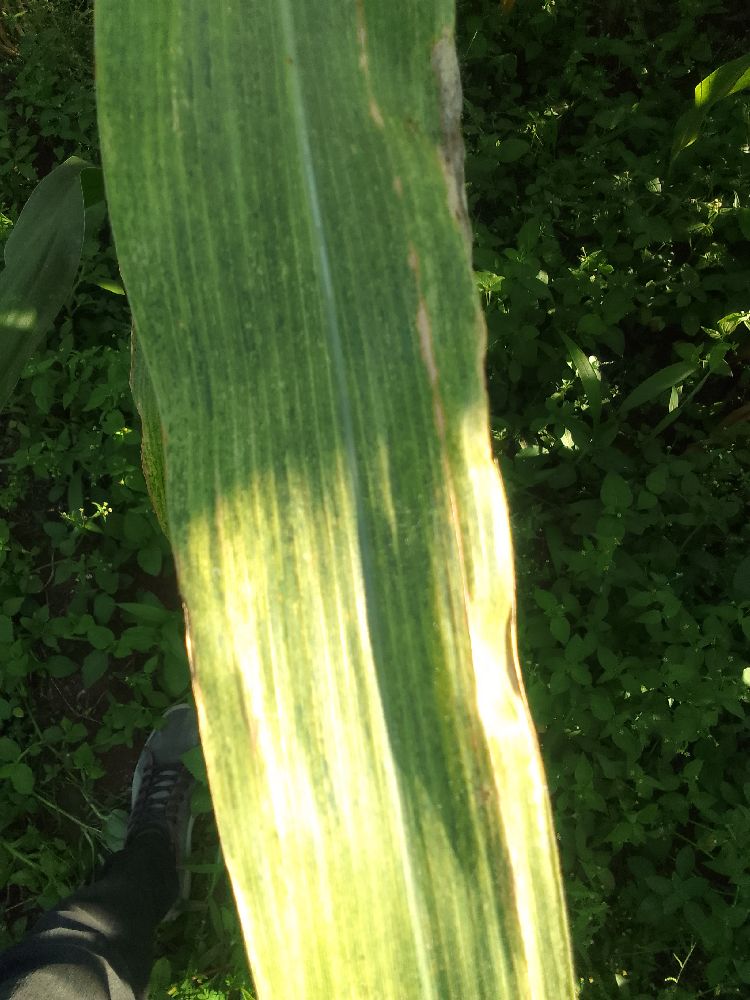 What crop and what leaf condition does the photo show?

maize, maize lethal necrosis
